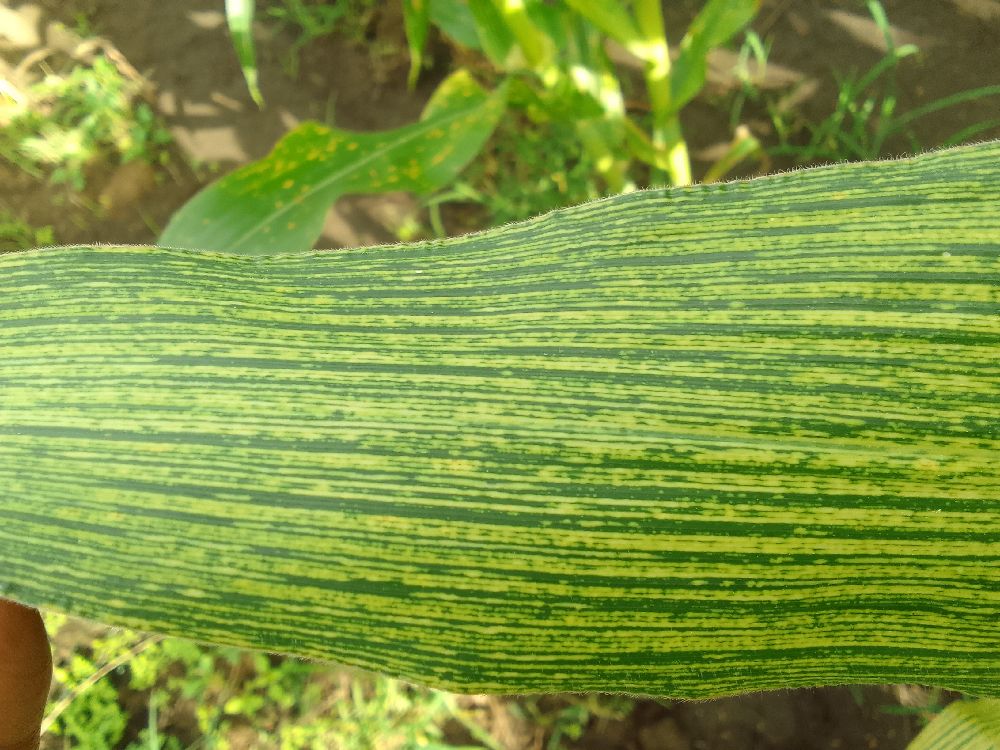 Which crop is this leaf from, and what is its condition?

maize, maize streak virus
